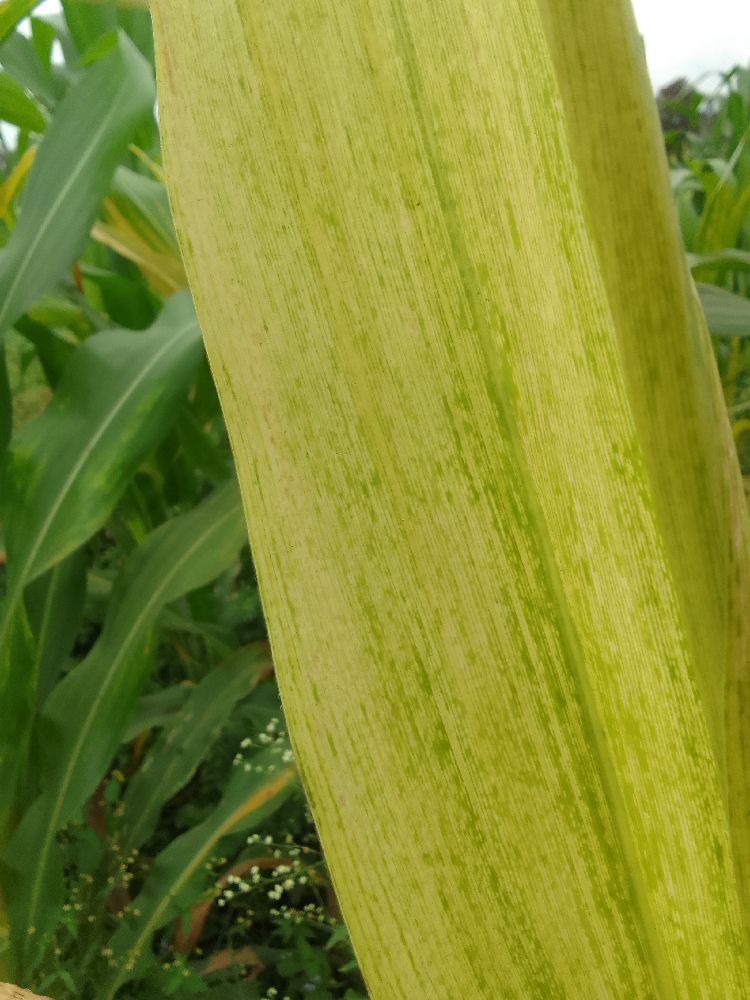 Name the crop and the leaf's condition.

maize, maize lethal necrosis
